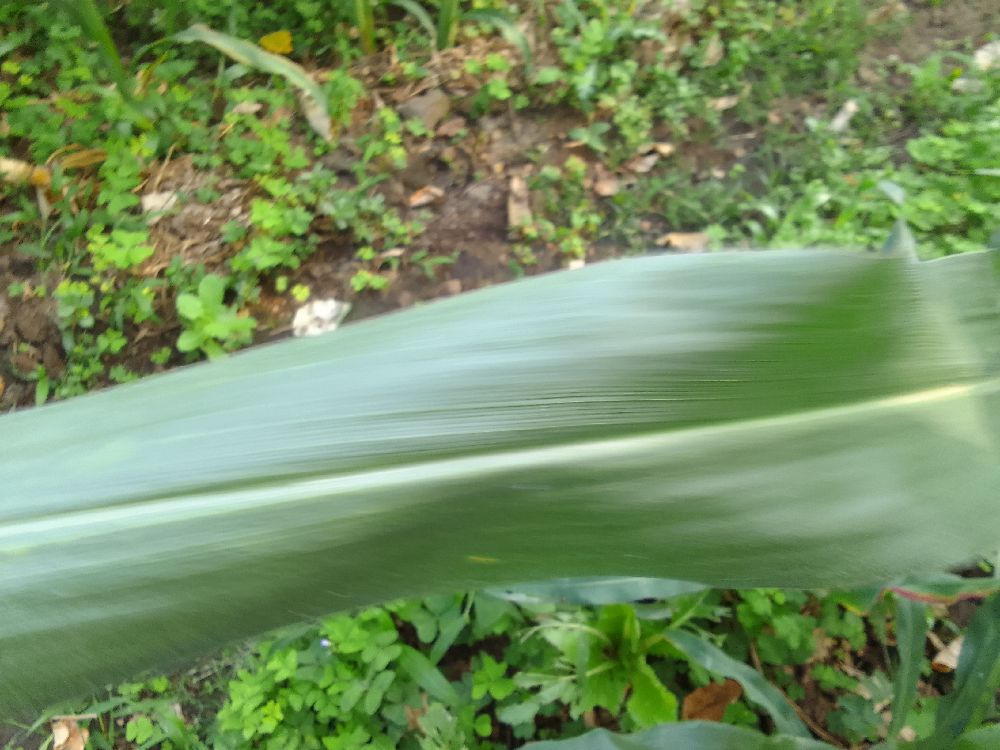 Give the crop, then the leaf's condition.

maize, healthy
